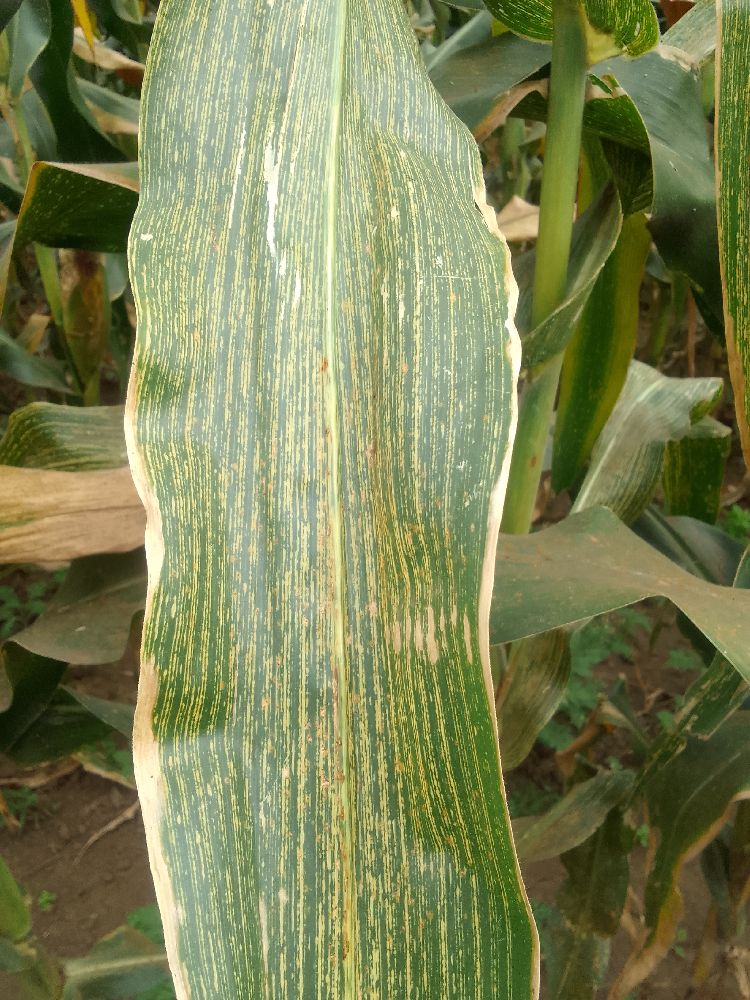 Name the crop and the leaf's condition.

maize, maize streak virus
